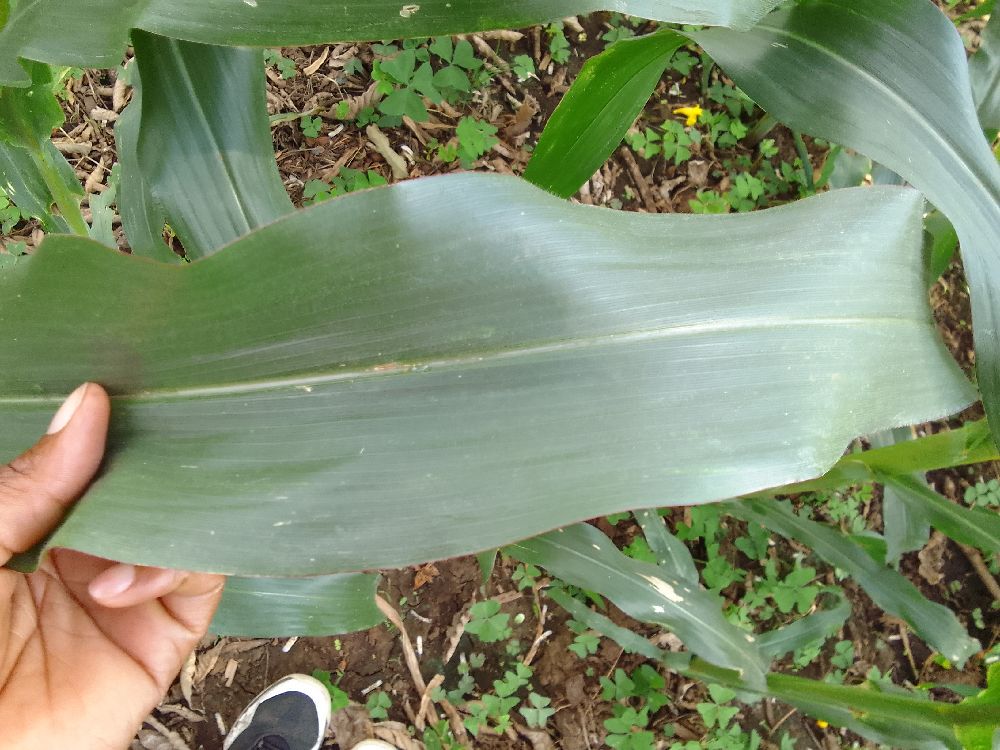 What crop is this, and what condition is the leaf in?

maize, healthy
